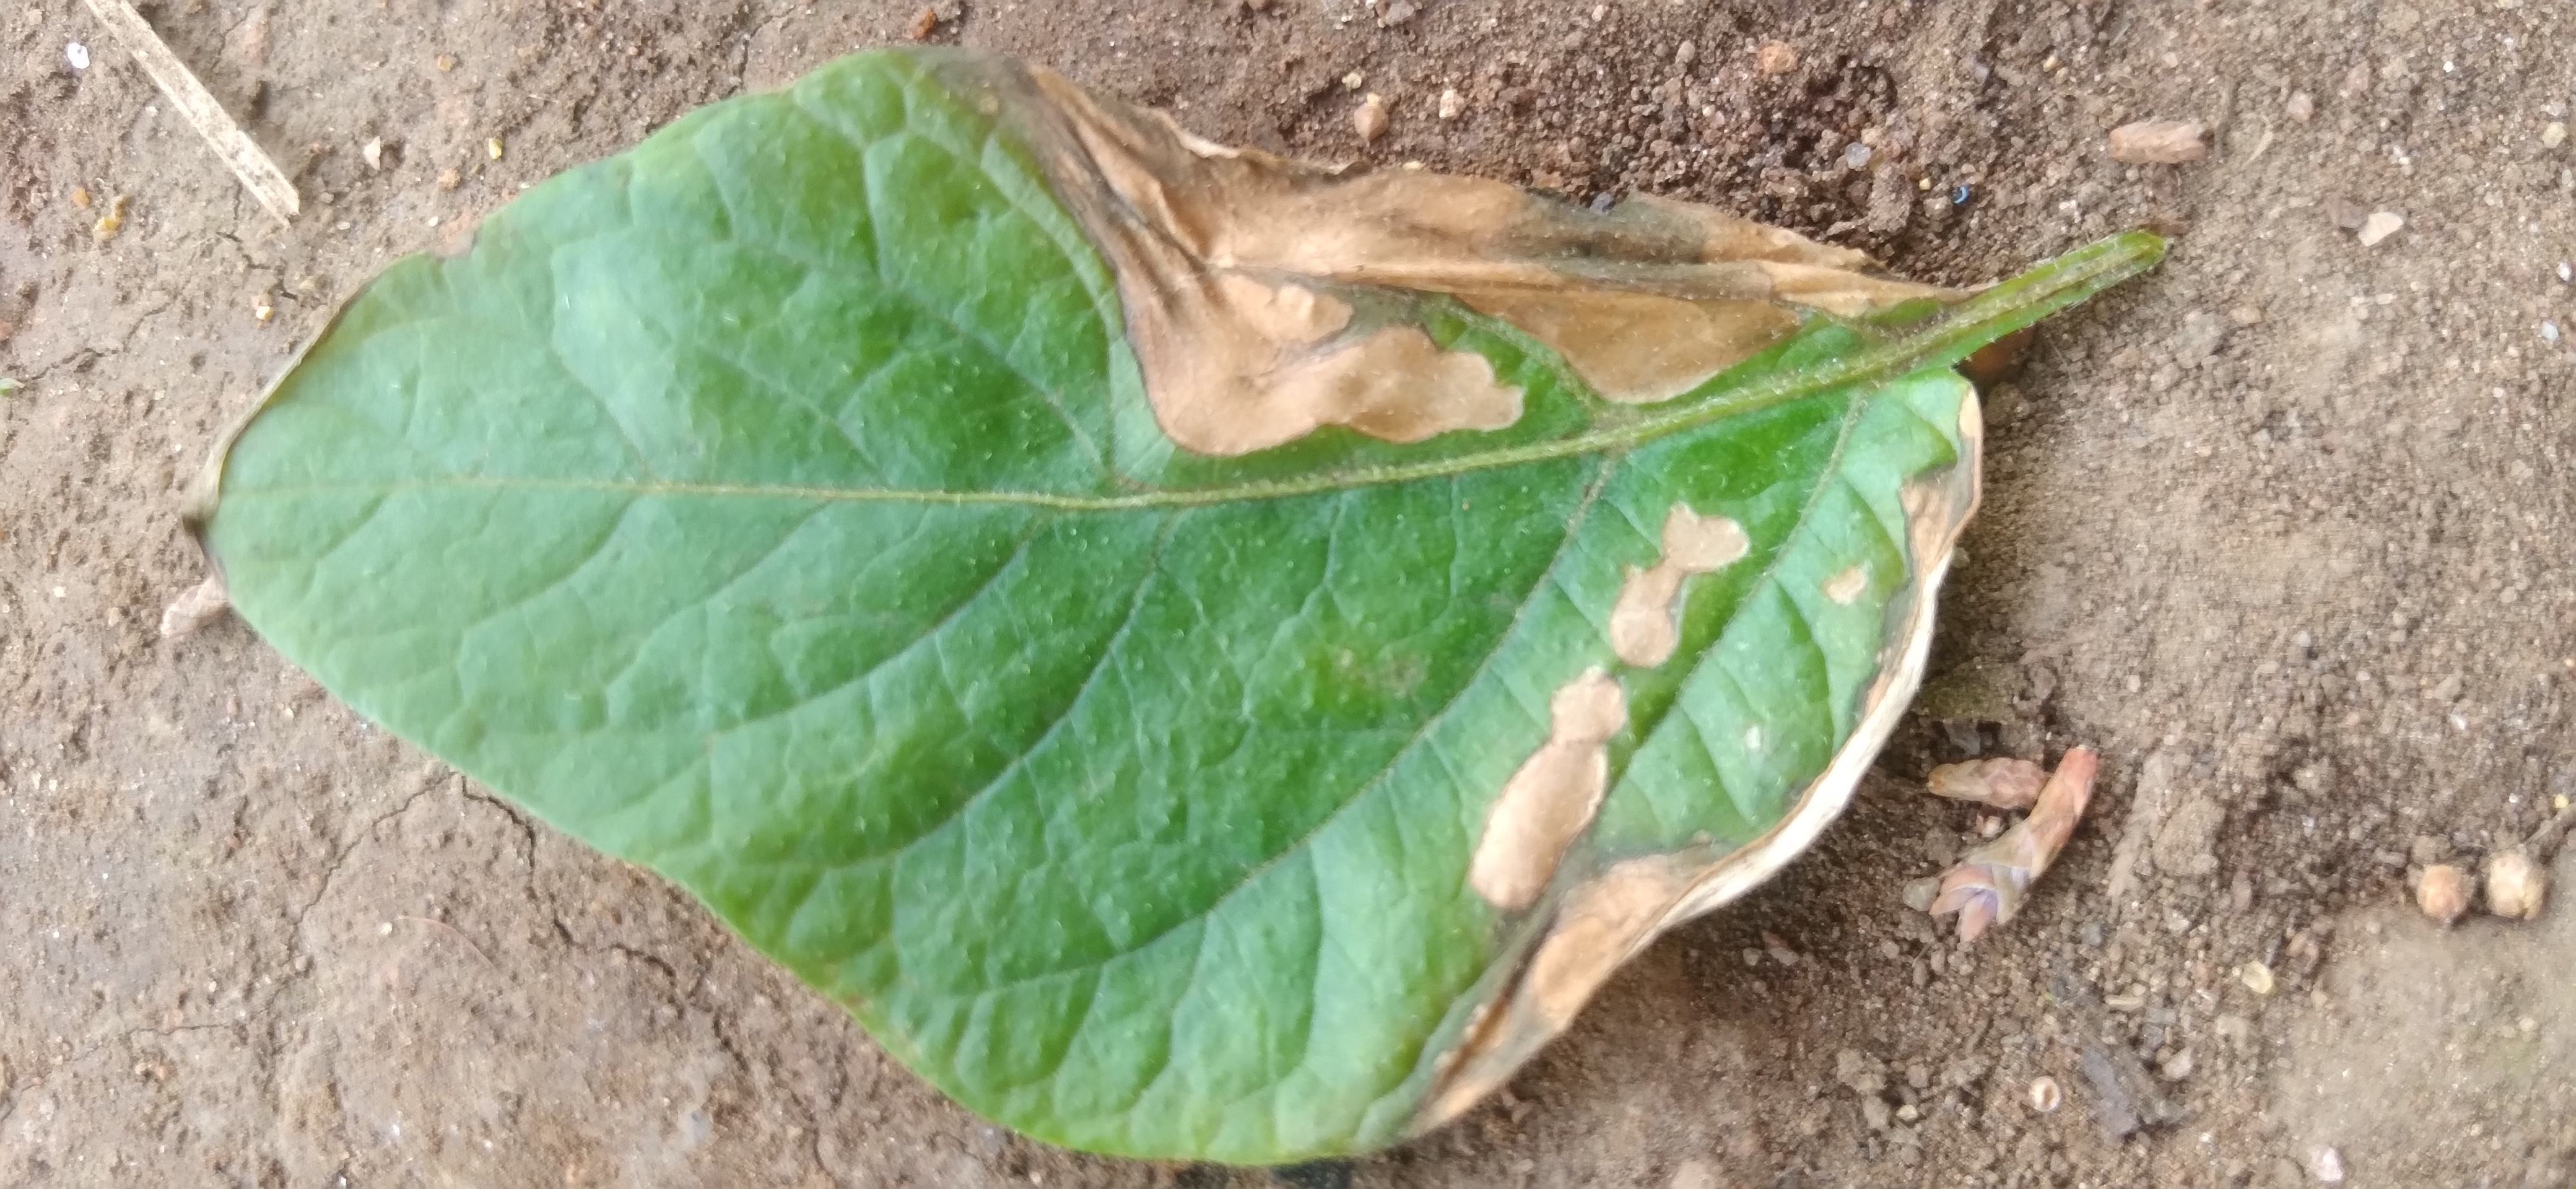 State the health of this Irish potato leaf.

early blight
